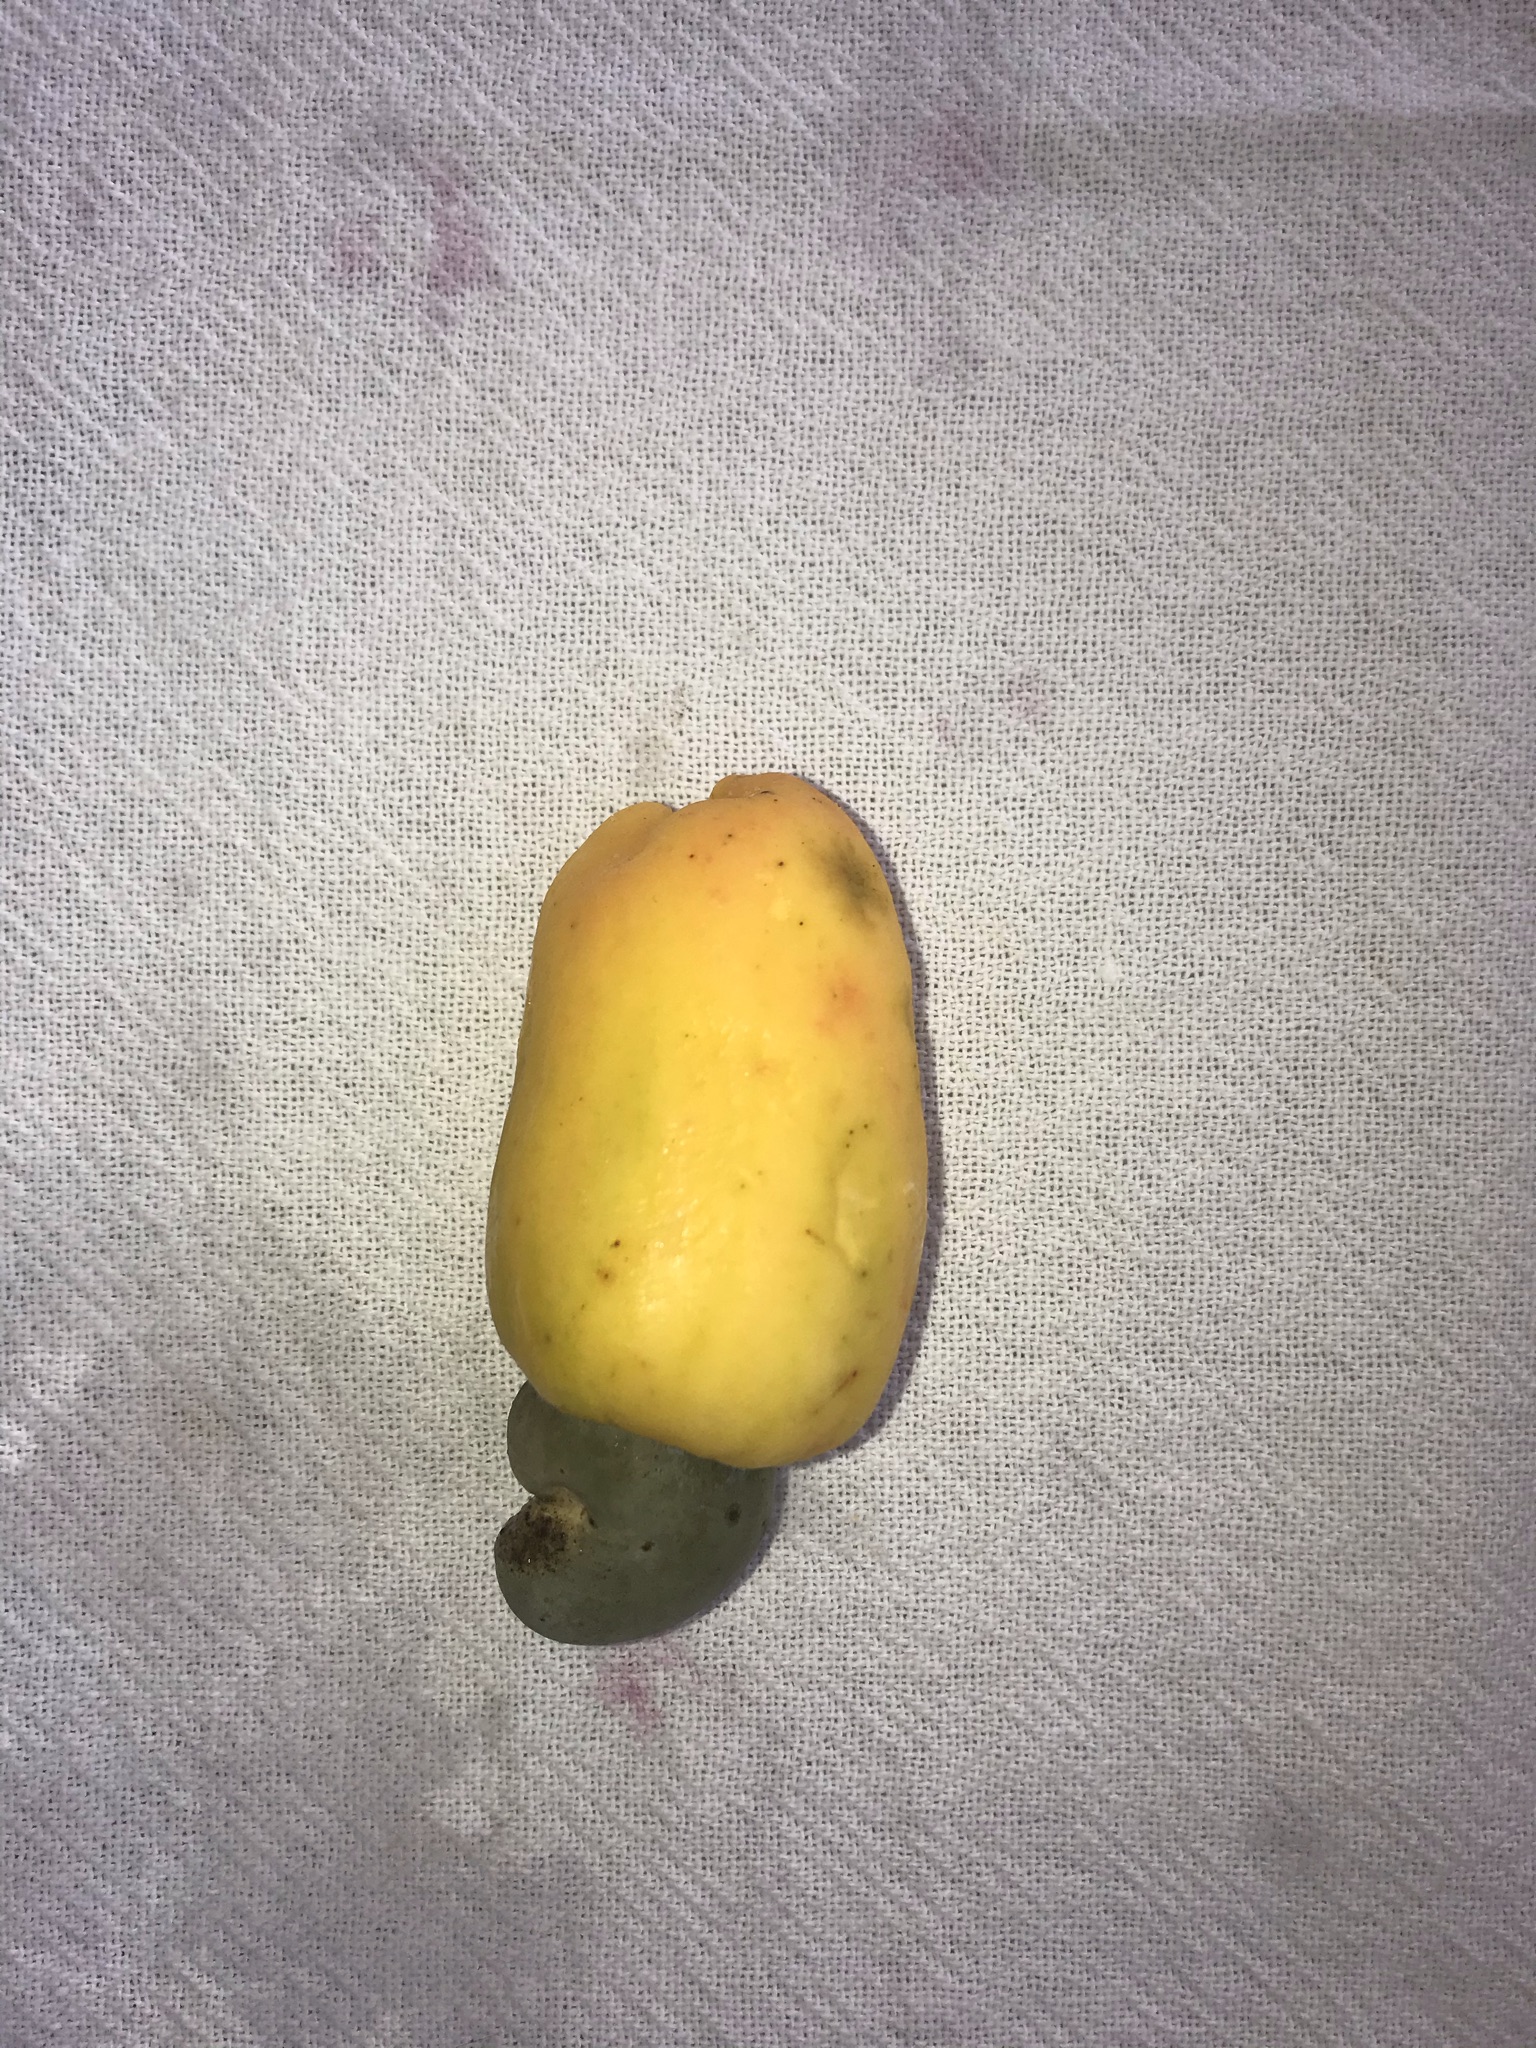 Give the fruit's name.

caju amarelo
